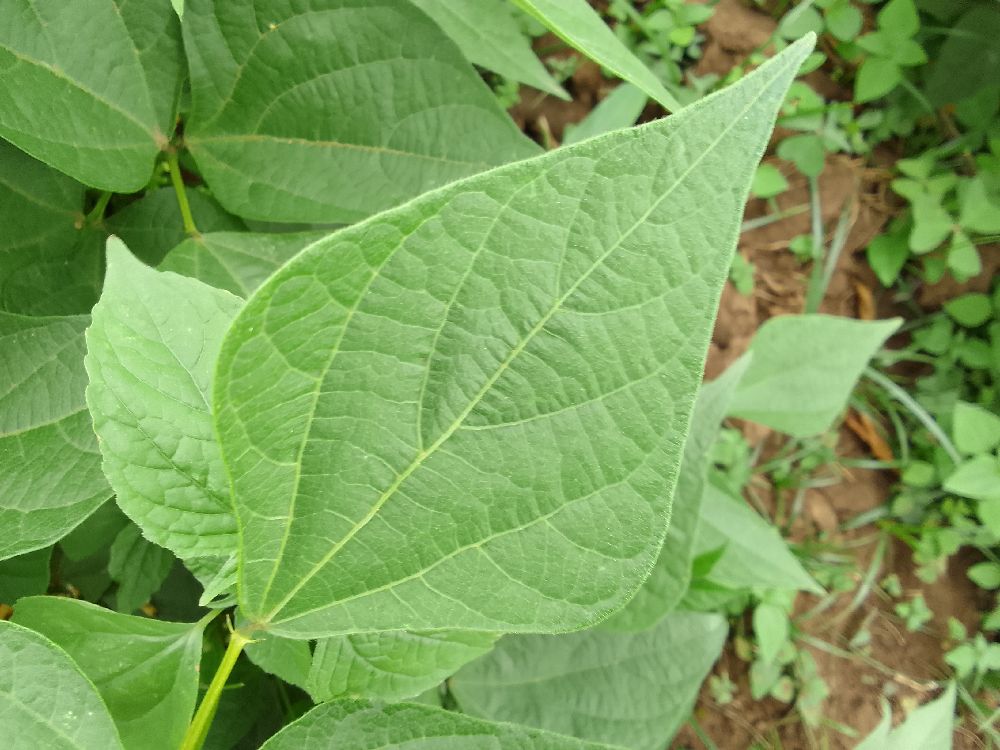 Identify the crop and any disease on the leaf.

common bean, healthy
